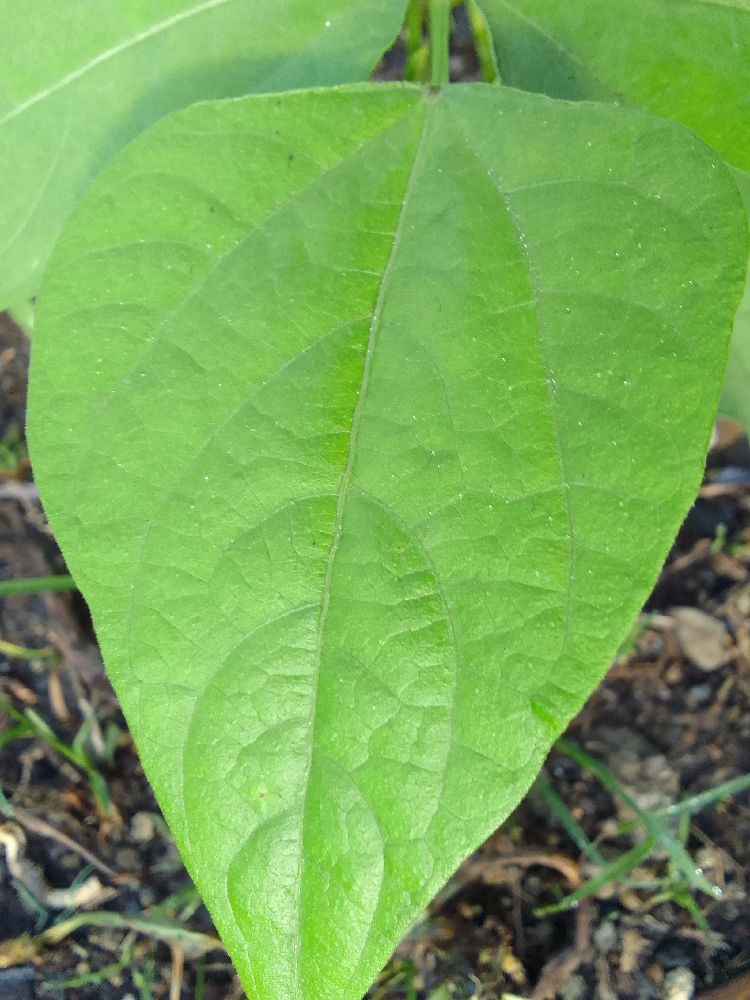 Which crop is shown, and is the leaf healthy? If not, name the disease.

common bean, healthy
